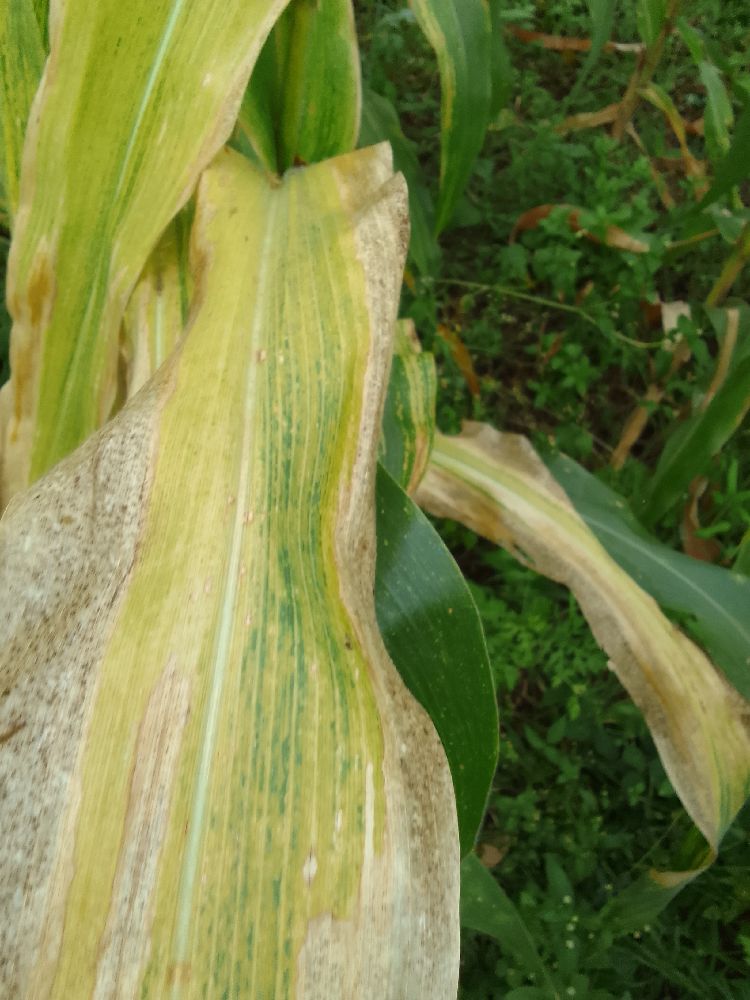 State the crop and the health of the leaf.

maize, maize lethal necrosis
